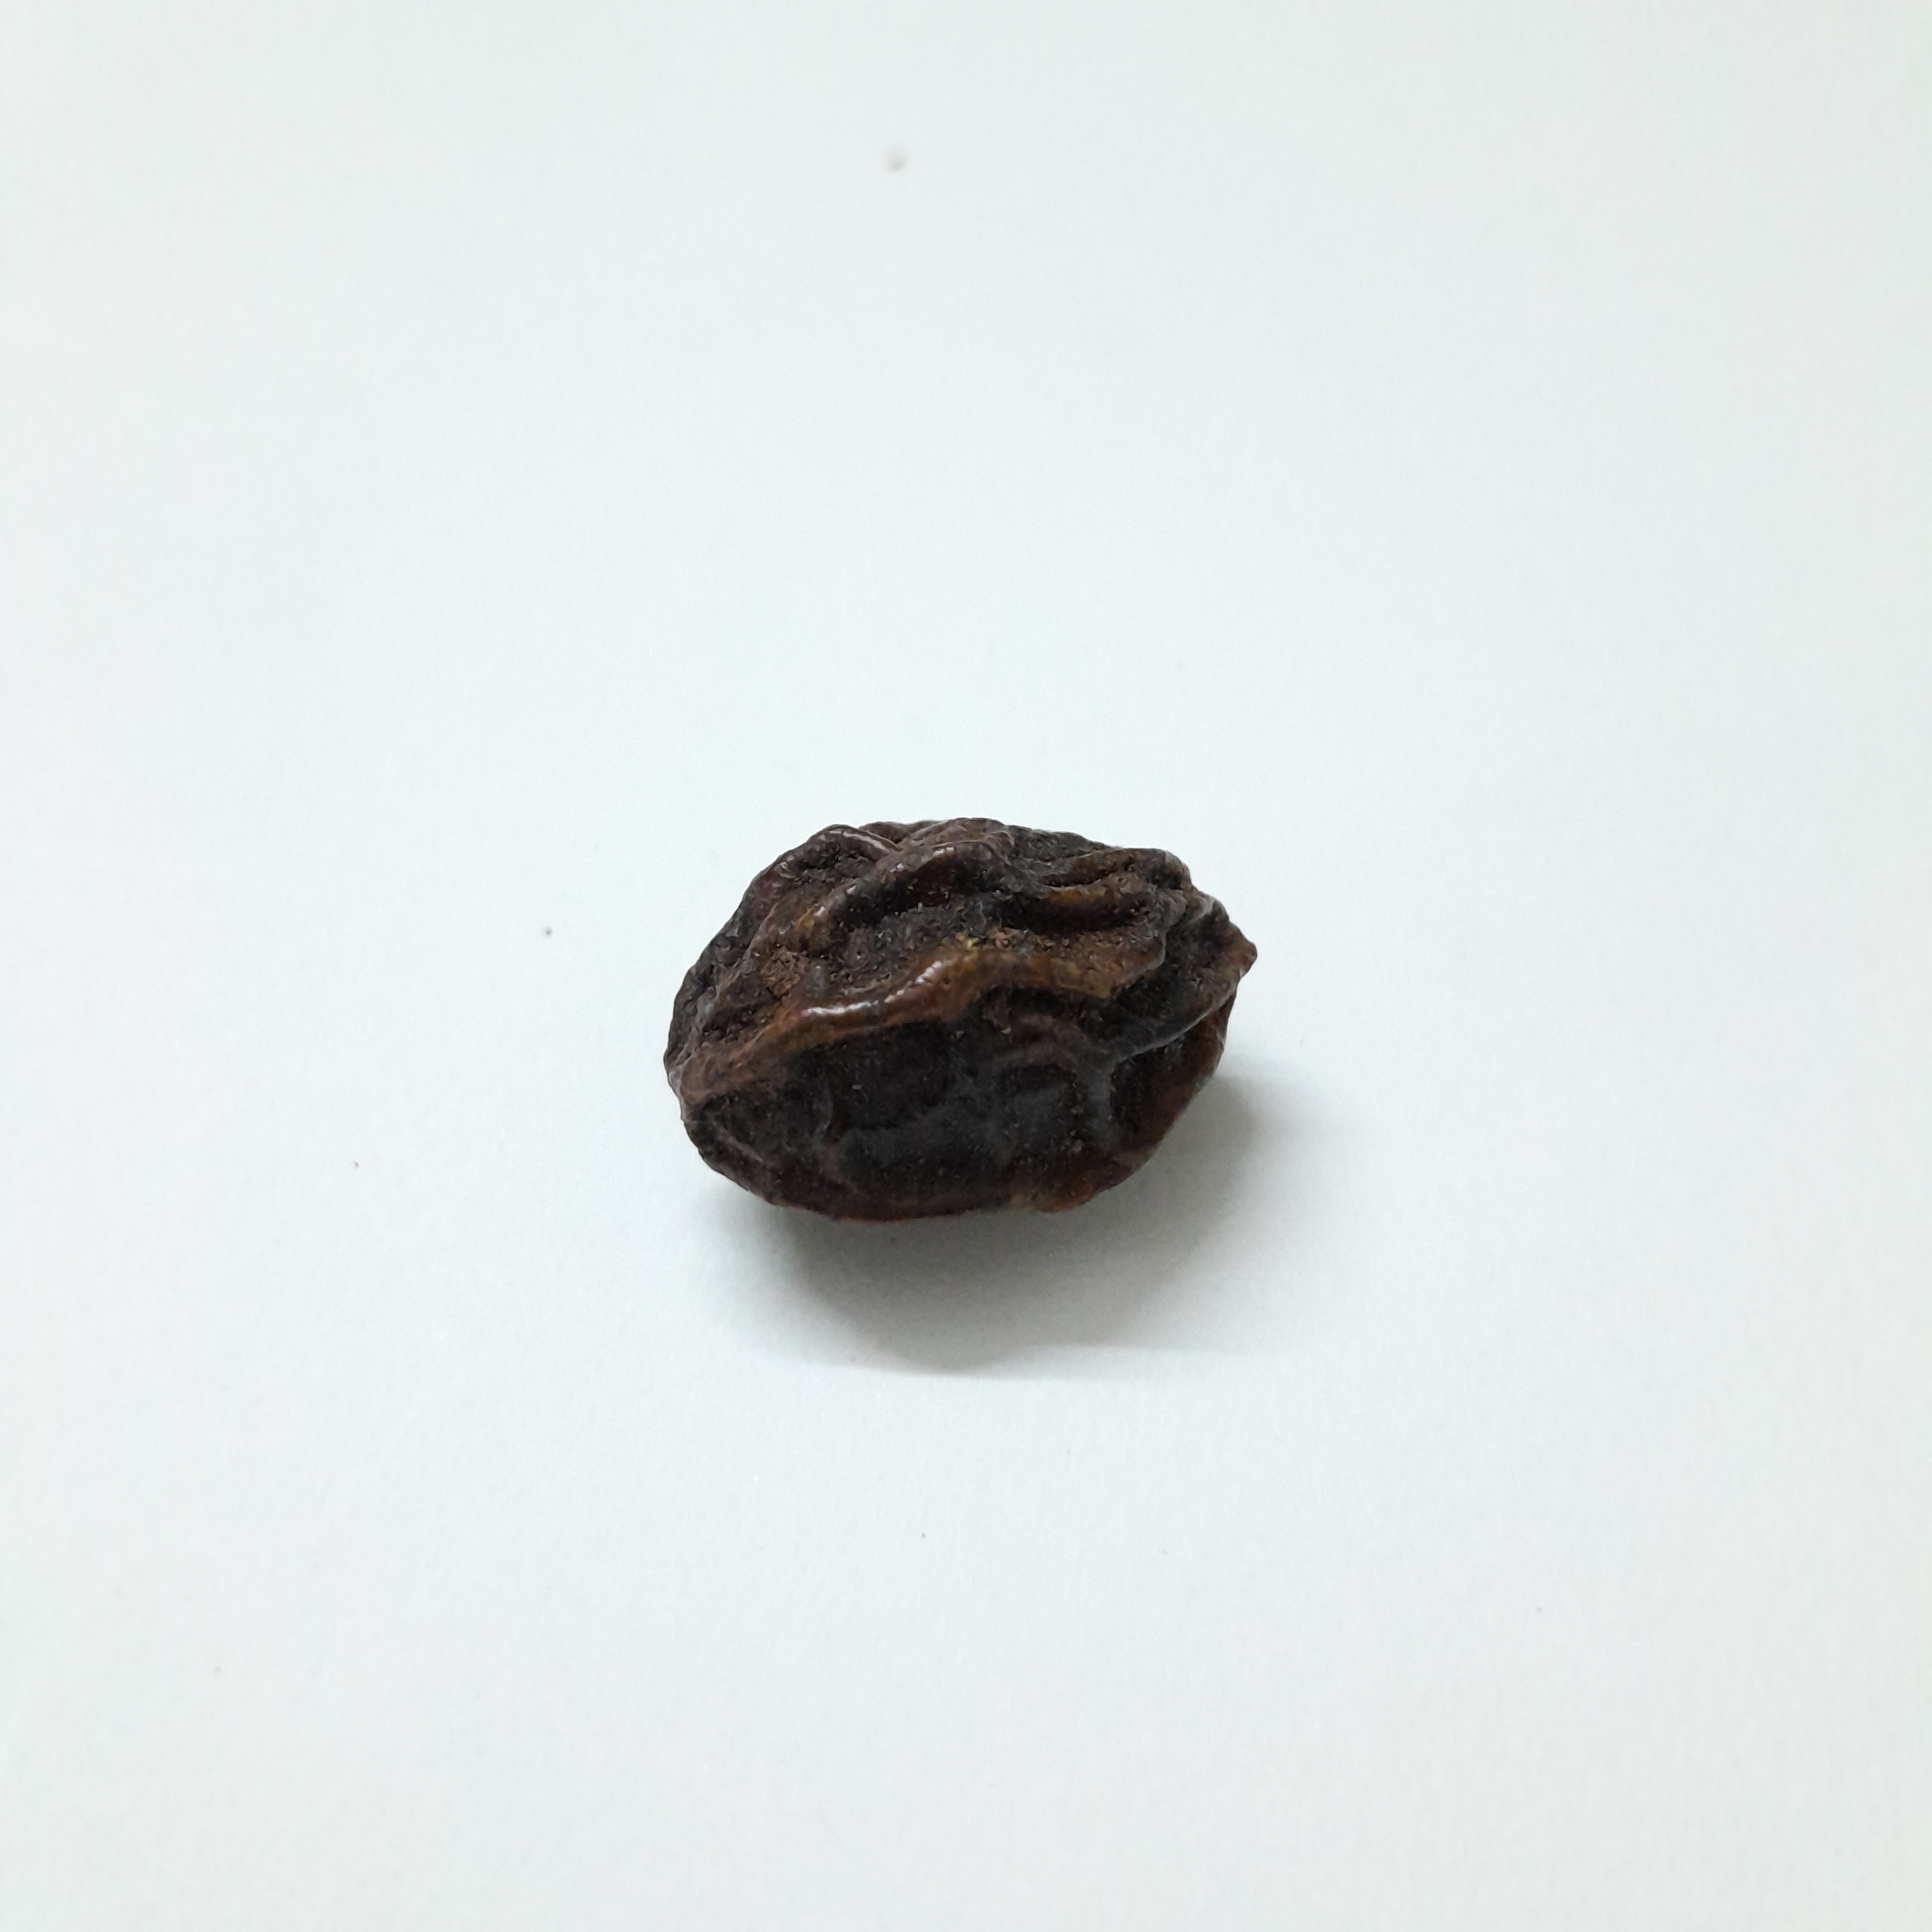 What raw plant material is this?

kadukharik
